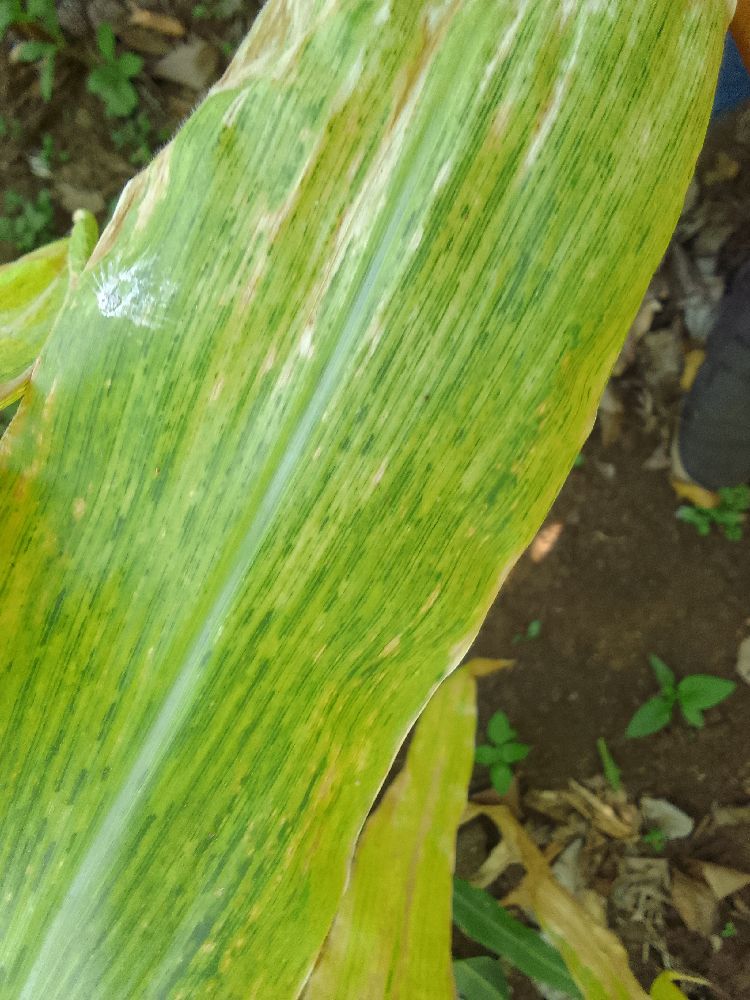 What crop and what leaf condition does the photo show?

maize, maize lethal necrosis
